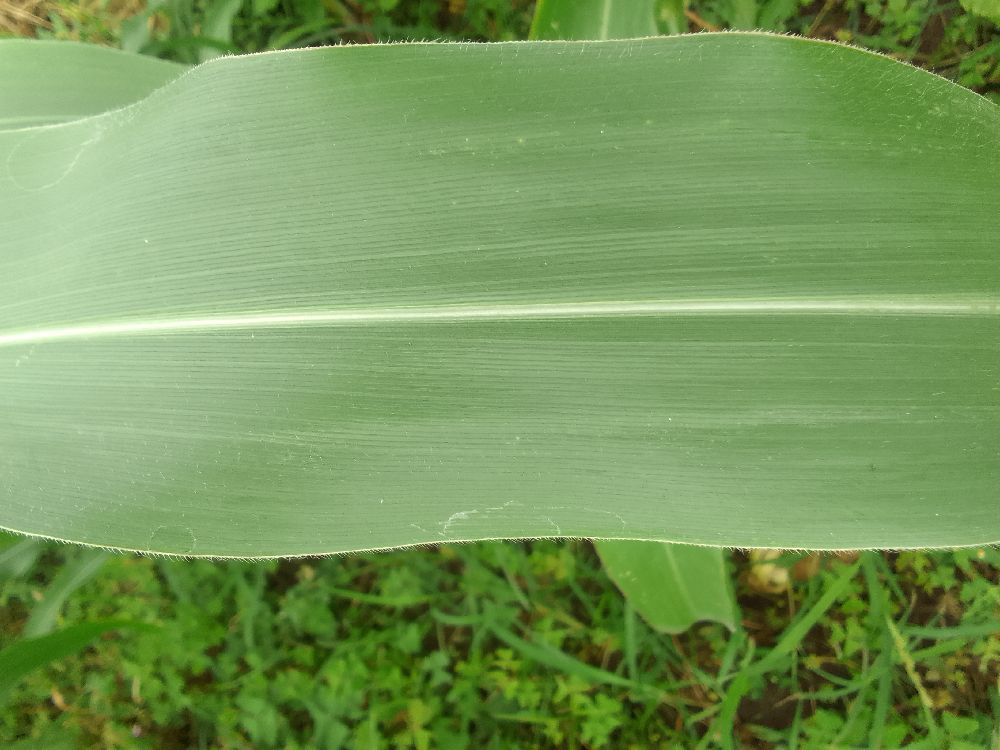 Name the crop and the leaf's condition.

maize, healthy
